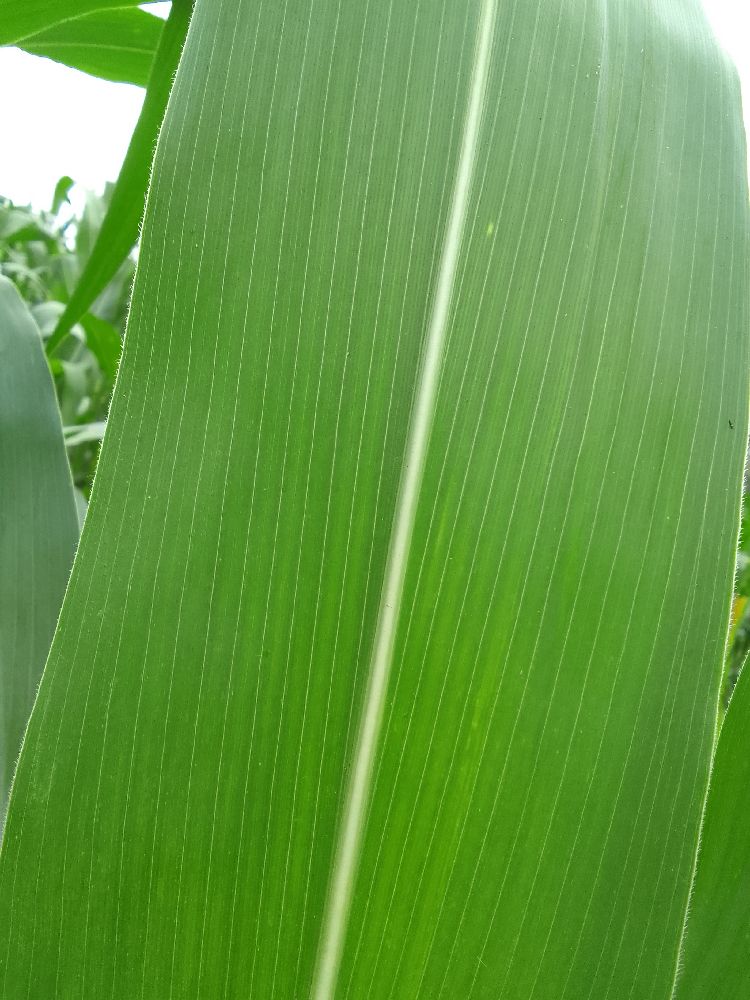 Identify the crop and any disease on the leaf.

maize, healthy
